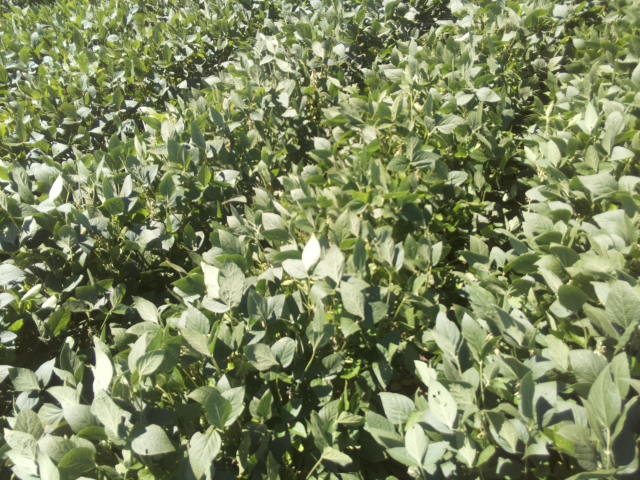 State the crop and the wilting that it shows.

soybean, slight leaflet or petiole turgor loss in upper canopy
